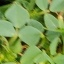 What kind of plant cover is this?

unstructured weed
